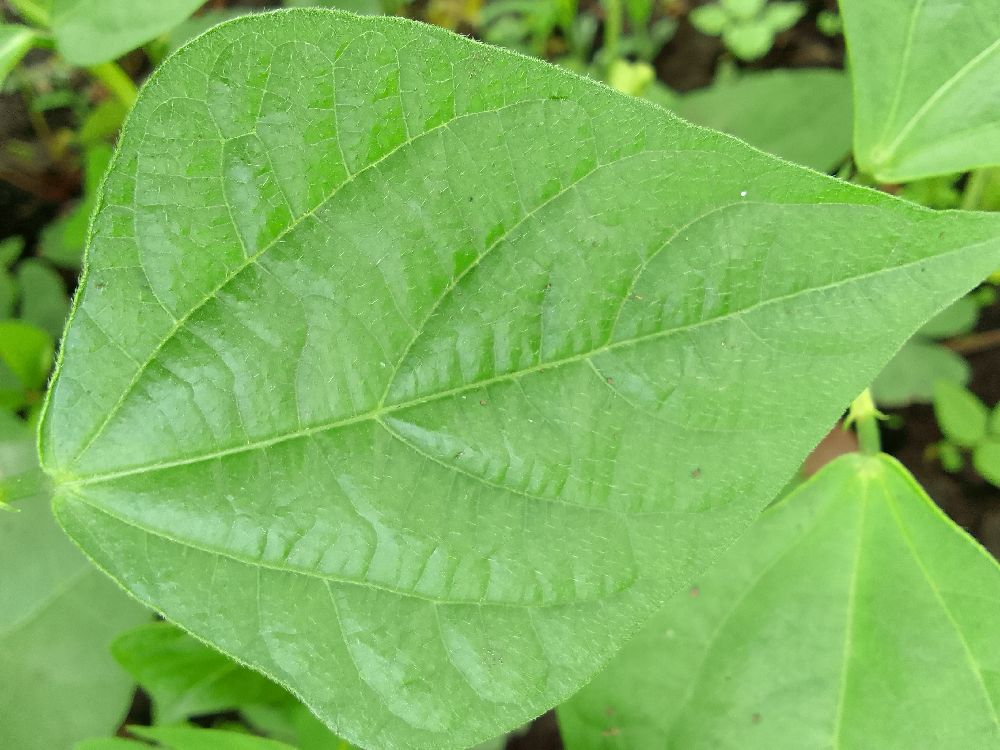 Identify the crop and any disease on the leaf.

common bean, healthy
